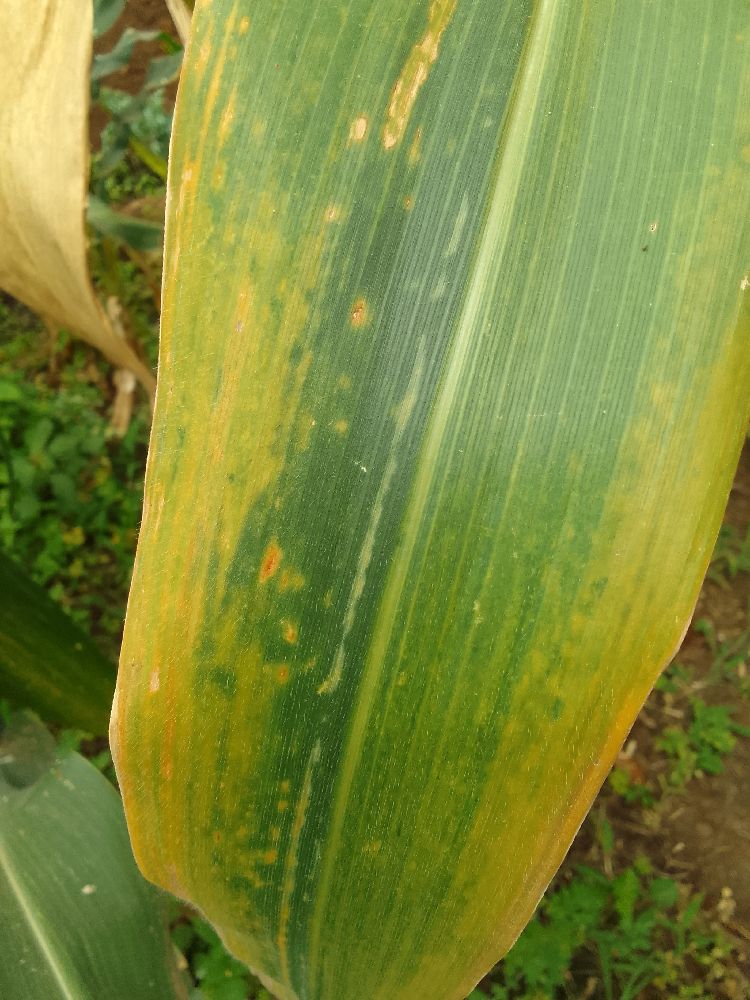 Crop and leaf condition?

maize, maize lethal necrosis
